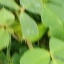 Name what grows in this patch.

unstructured weed
